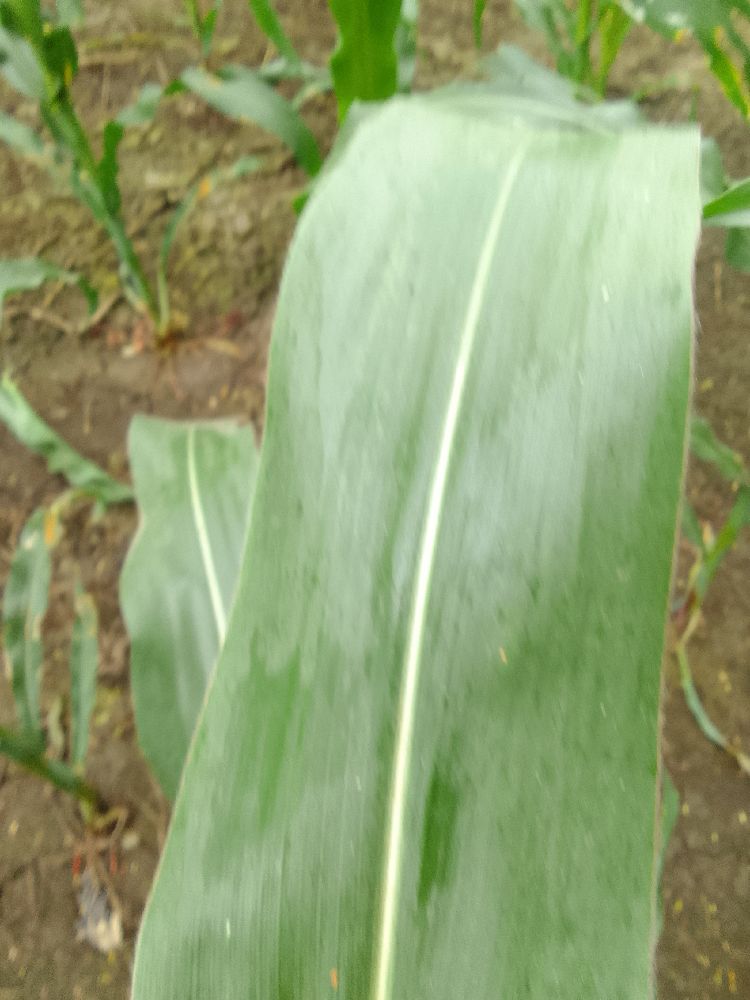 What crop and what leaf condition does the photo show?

maize, healthy
